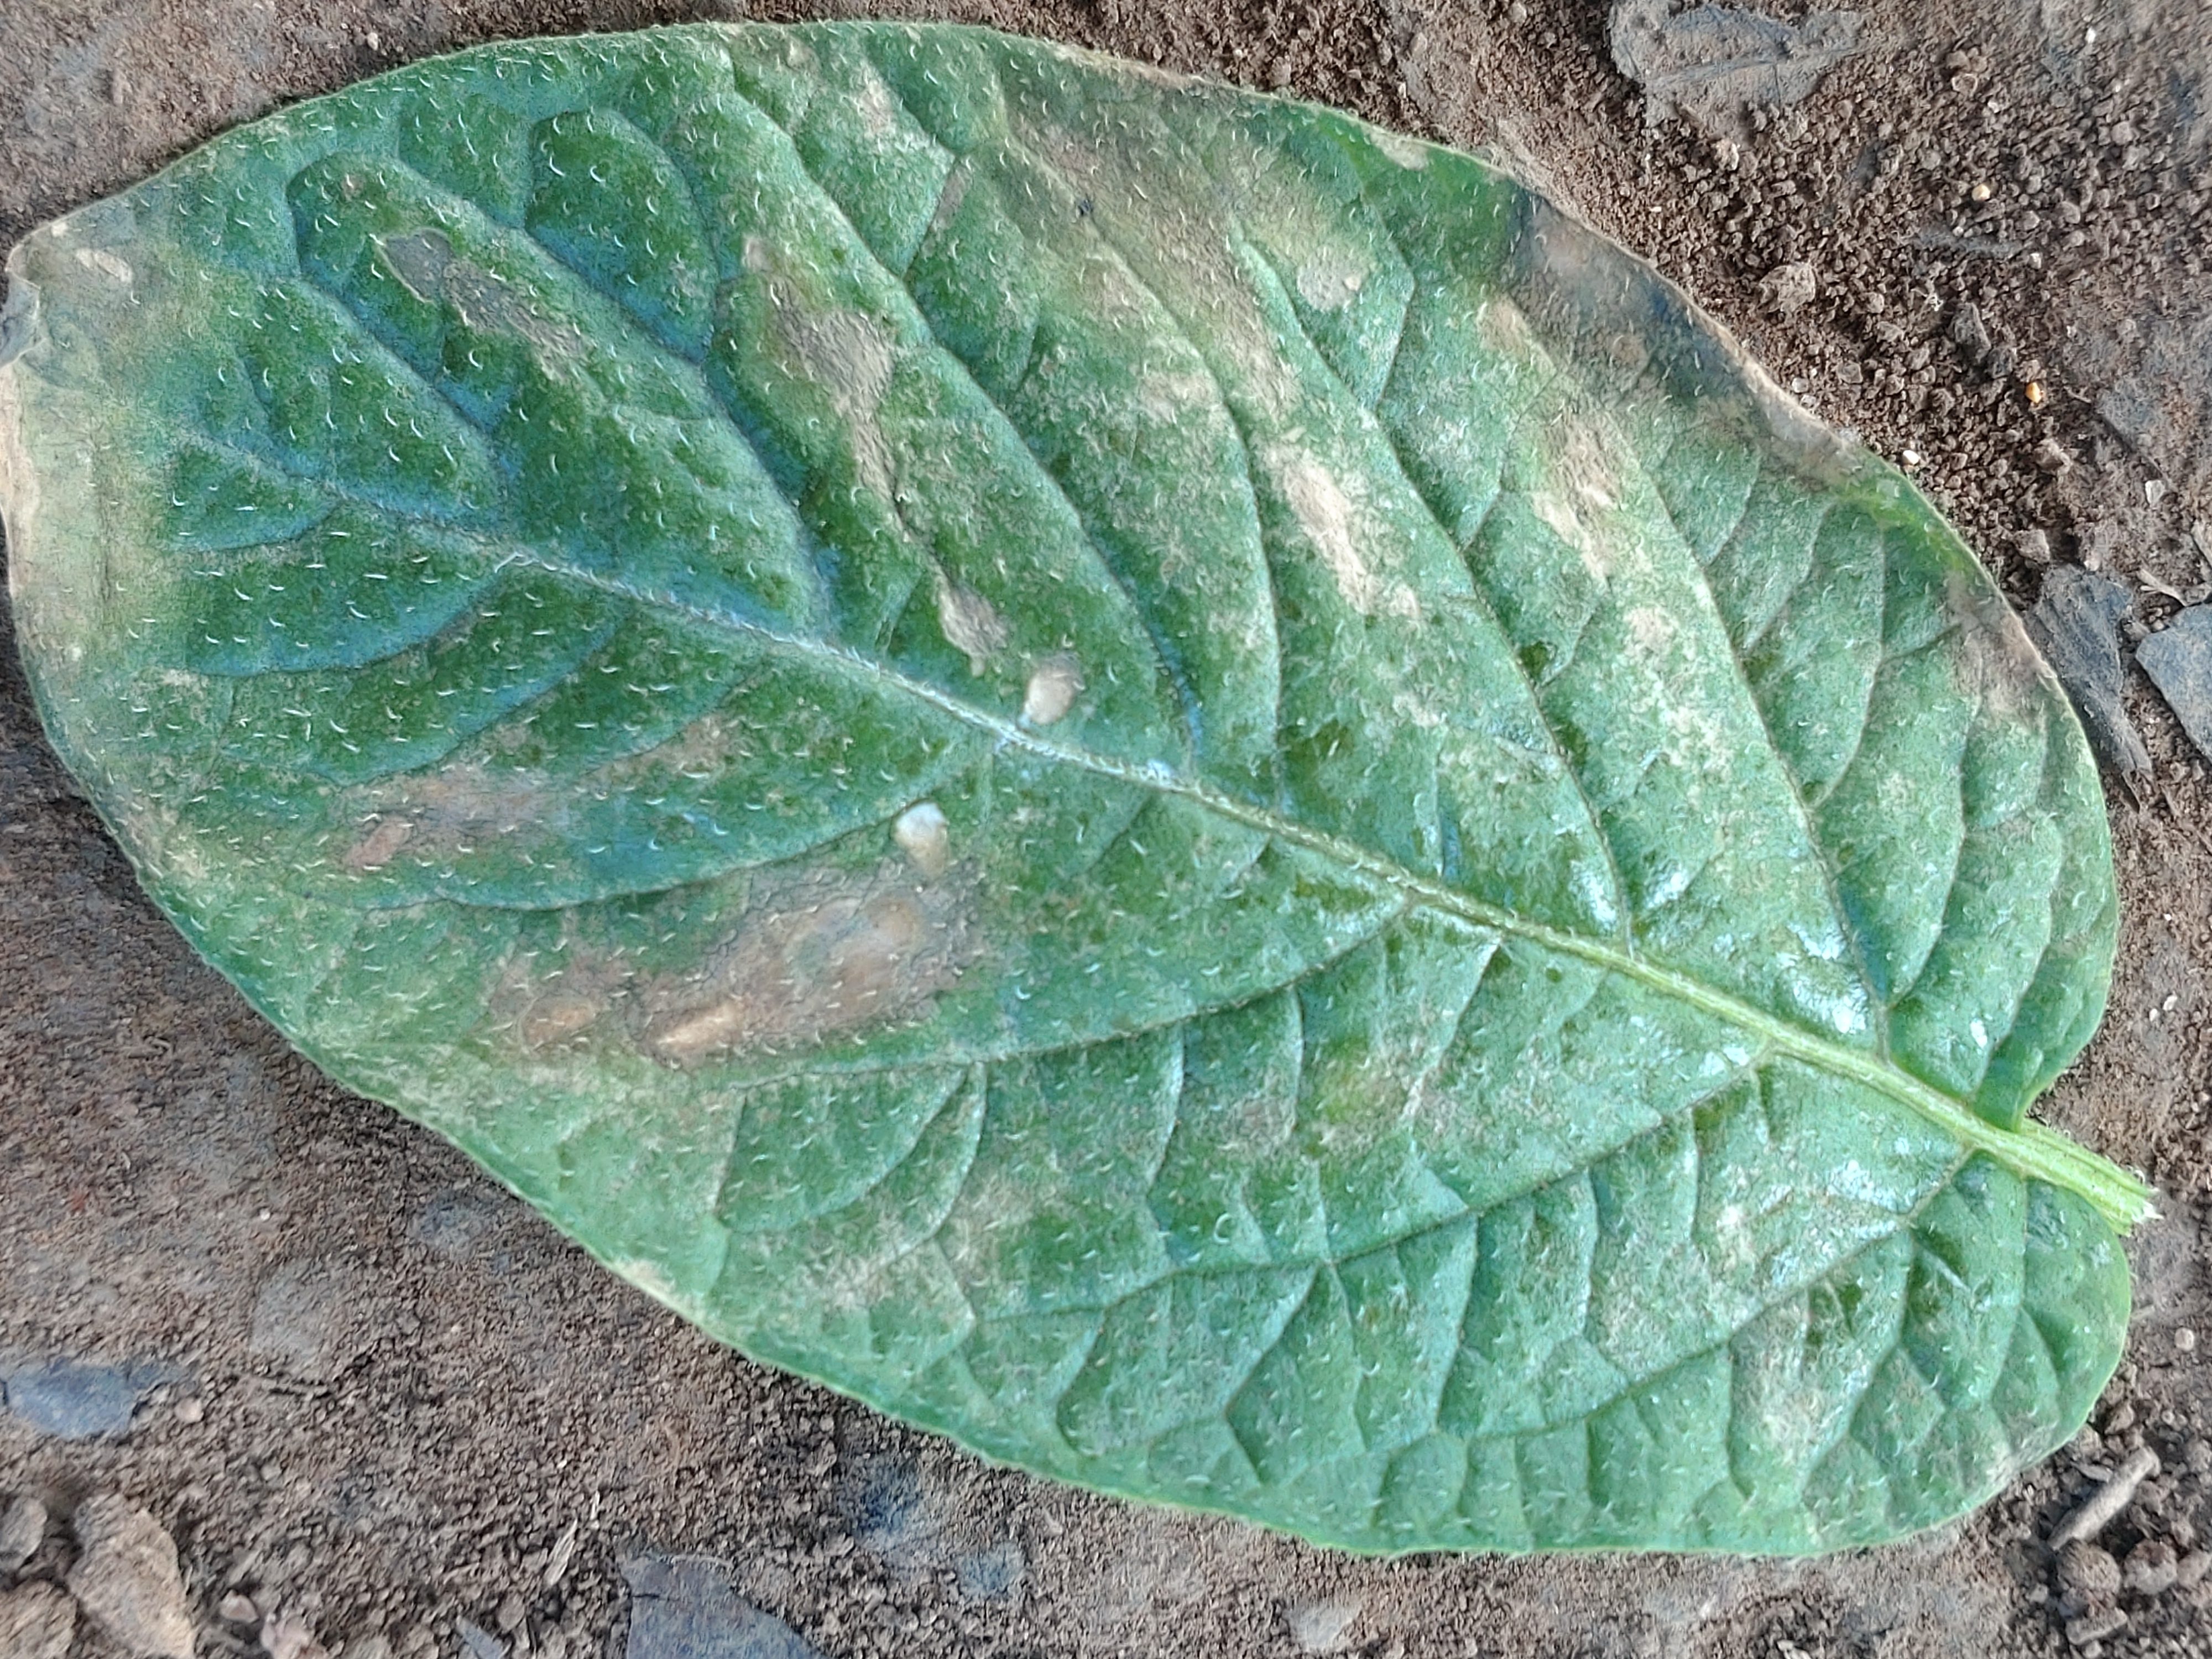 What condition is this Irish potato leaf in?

early blight
